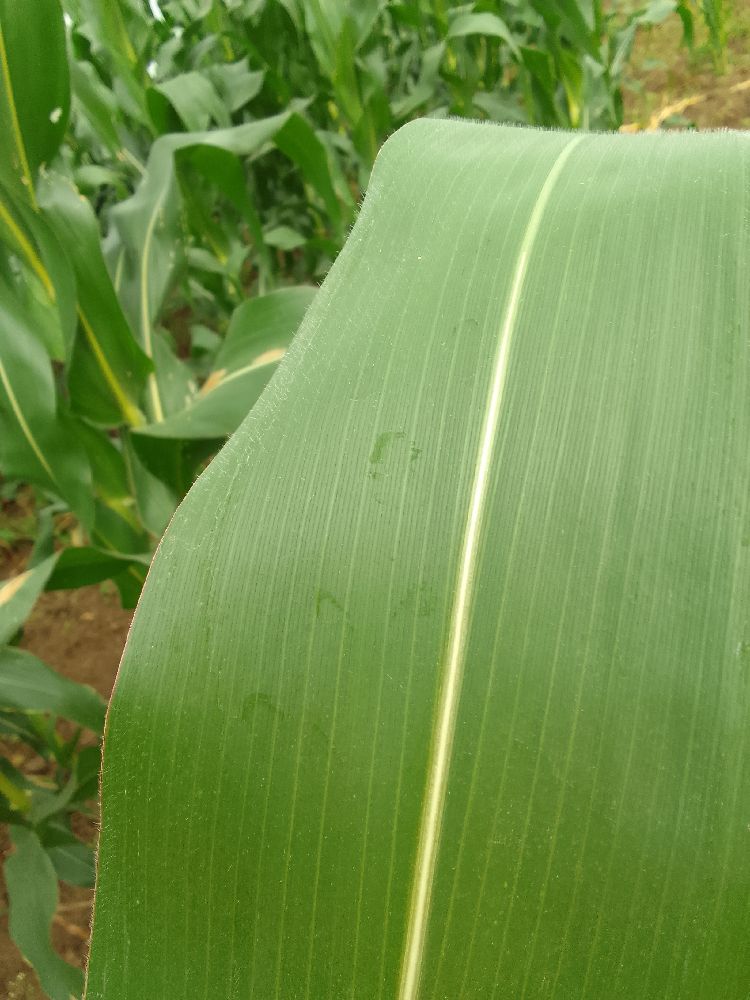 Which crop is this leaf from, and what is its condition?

maize, healthy
